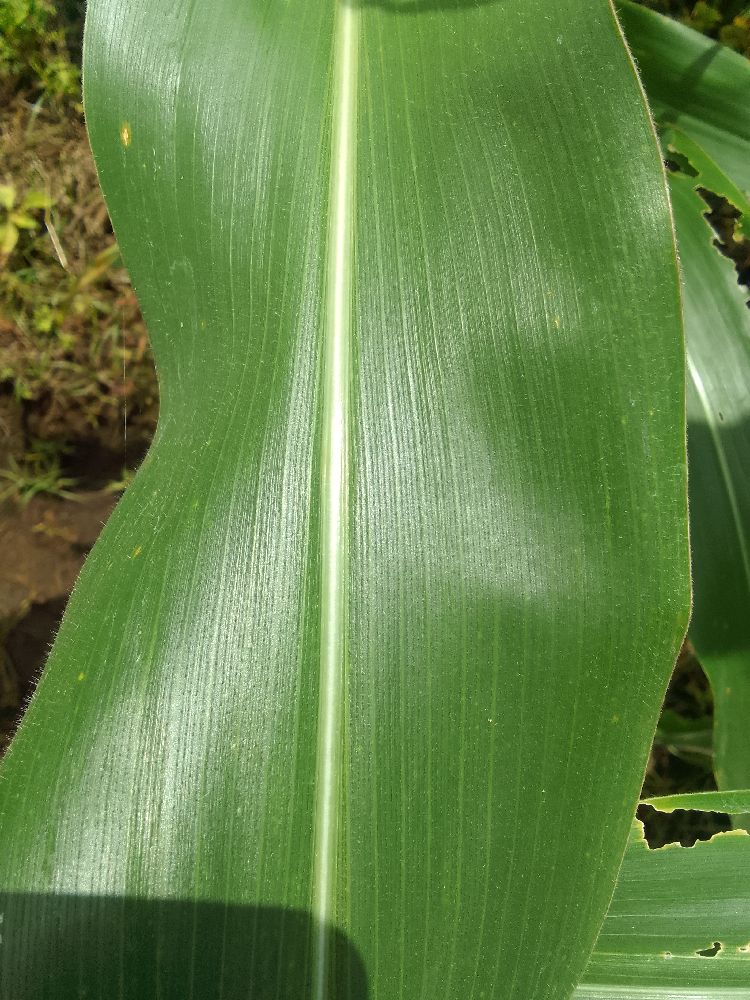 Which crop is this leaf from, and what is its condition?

maize, healthy
